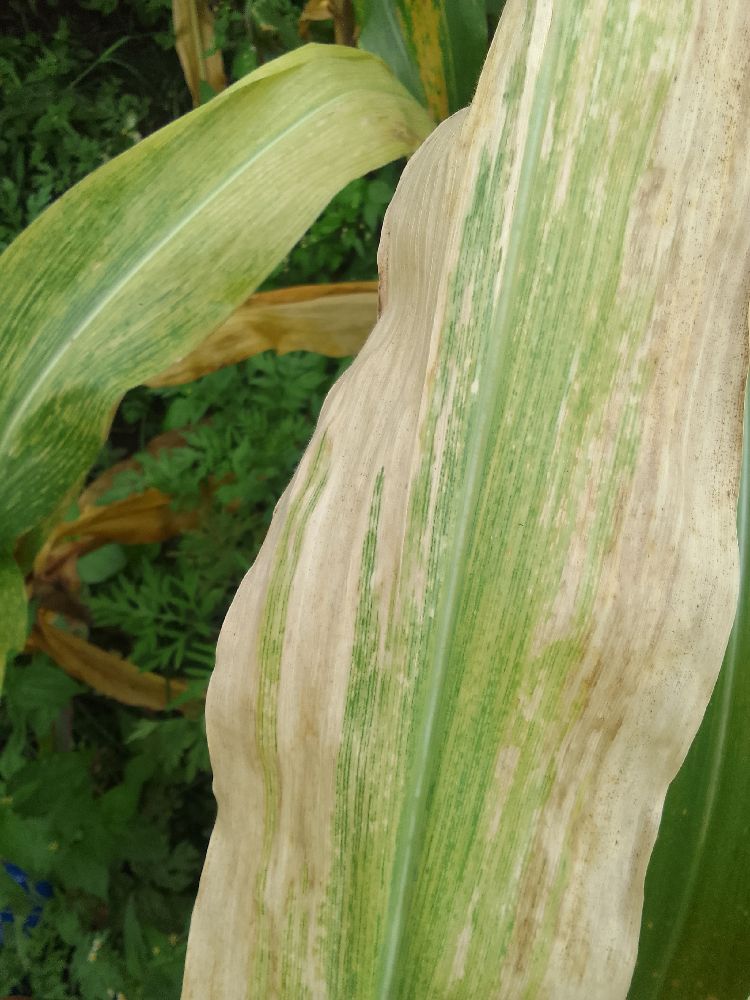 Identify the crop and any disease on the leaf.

maize, maize lethal necrosis
